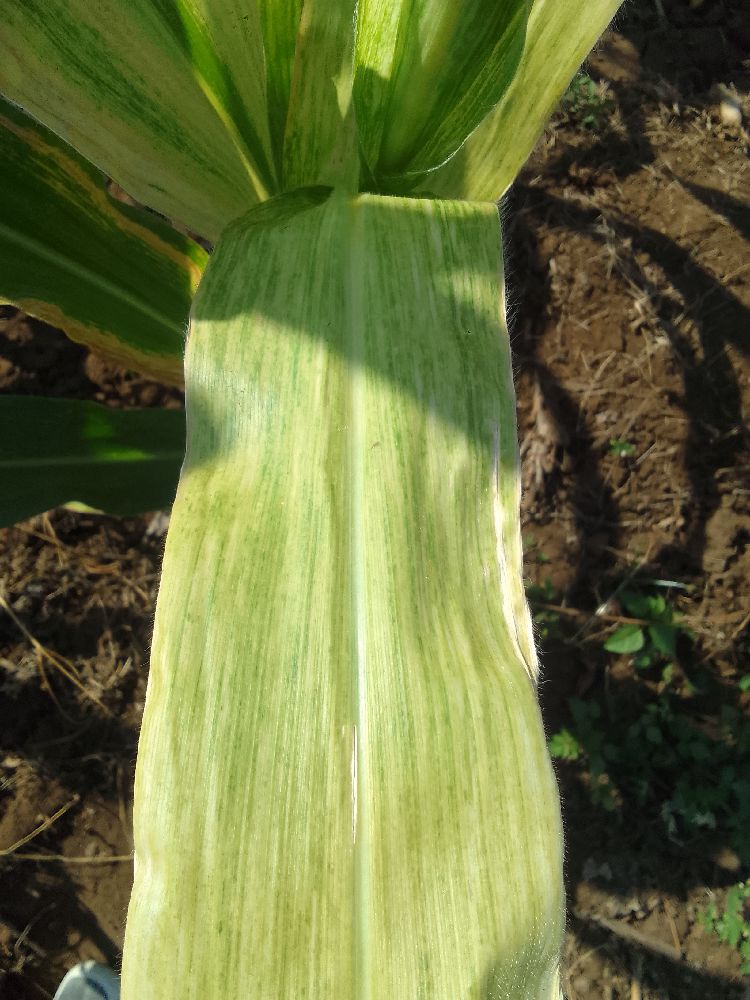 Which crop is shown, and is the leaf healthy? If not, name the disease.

maize, maize lethal necrosis
